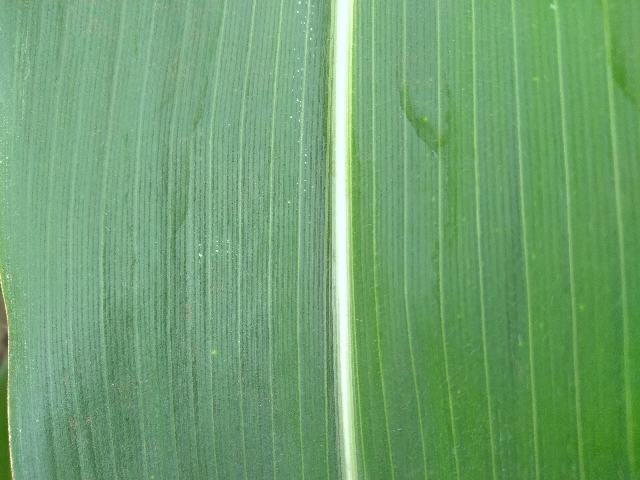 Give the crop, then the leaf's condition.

maize, healthy
